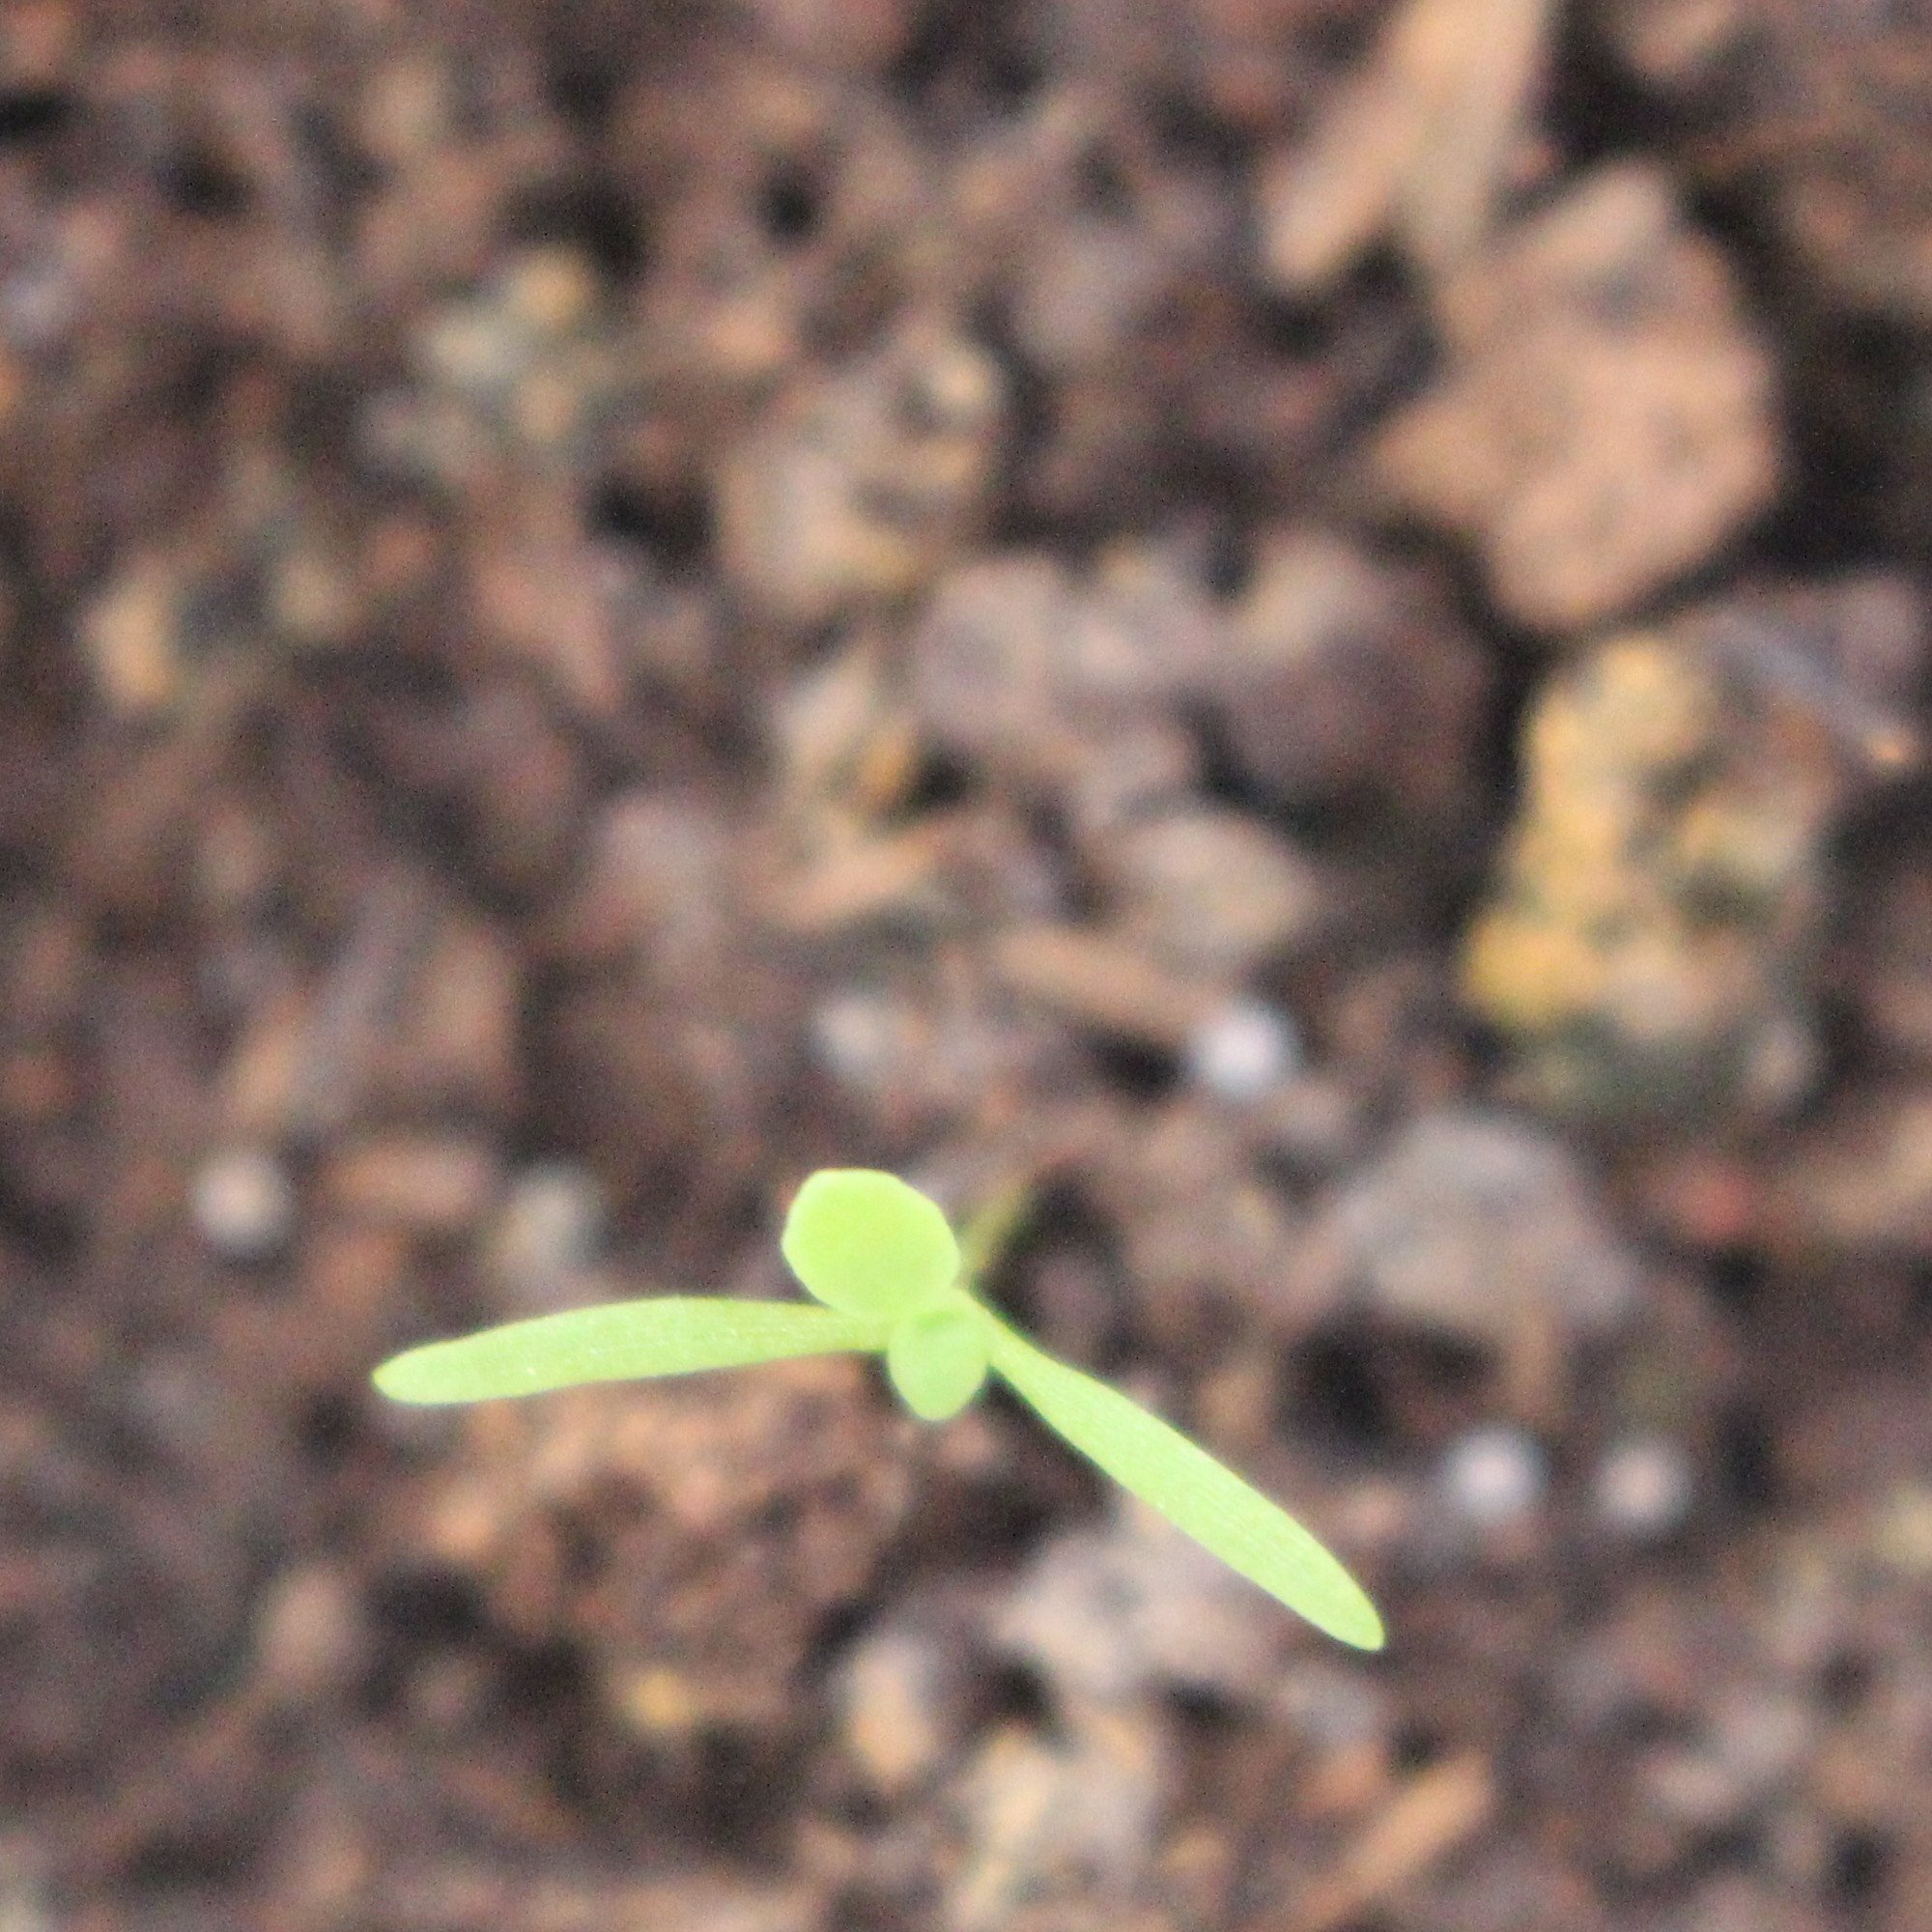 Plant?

Papaver rhoeas
